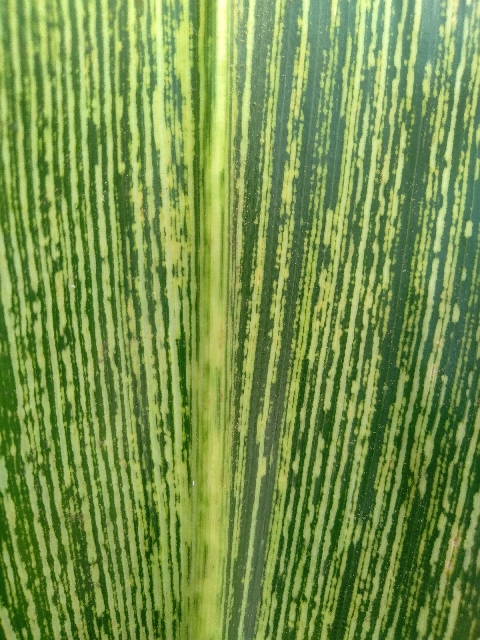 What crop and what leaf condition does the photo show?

maize, maize streak virus
